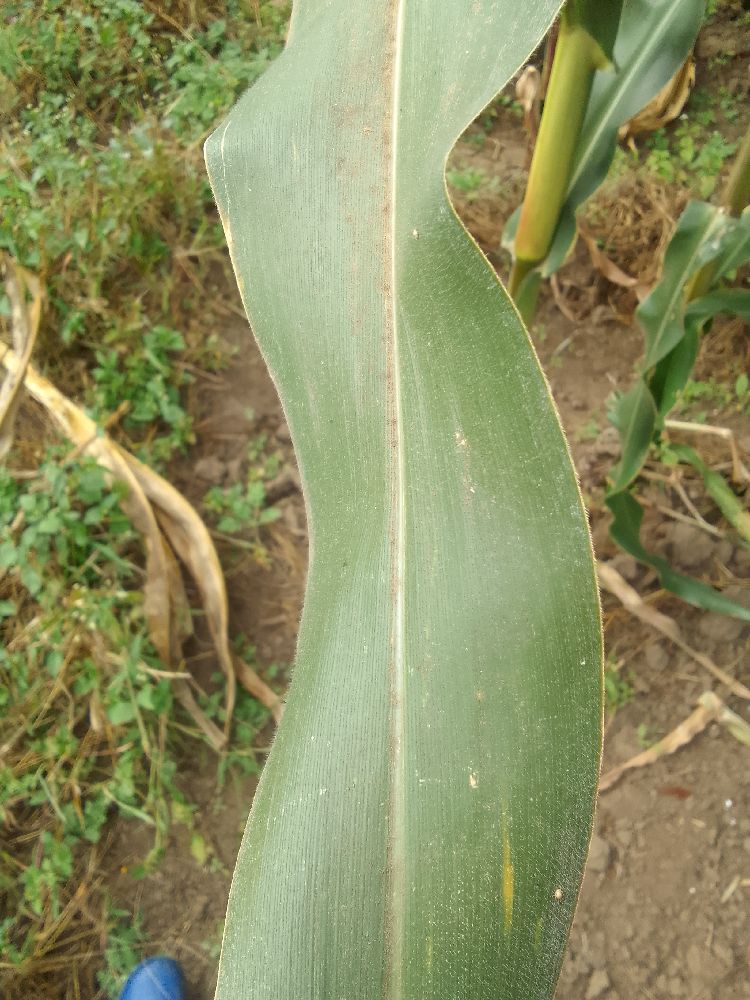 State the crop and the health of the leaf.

maize, healthy
